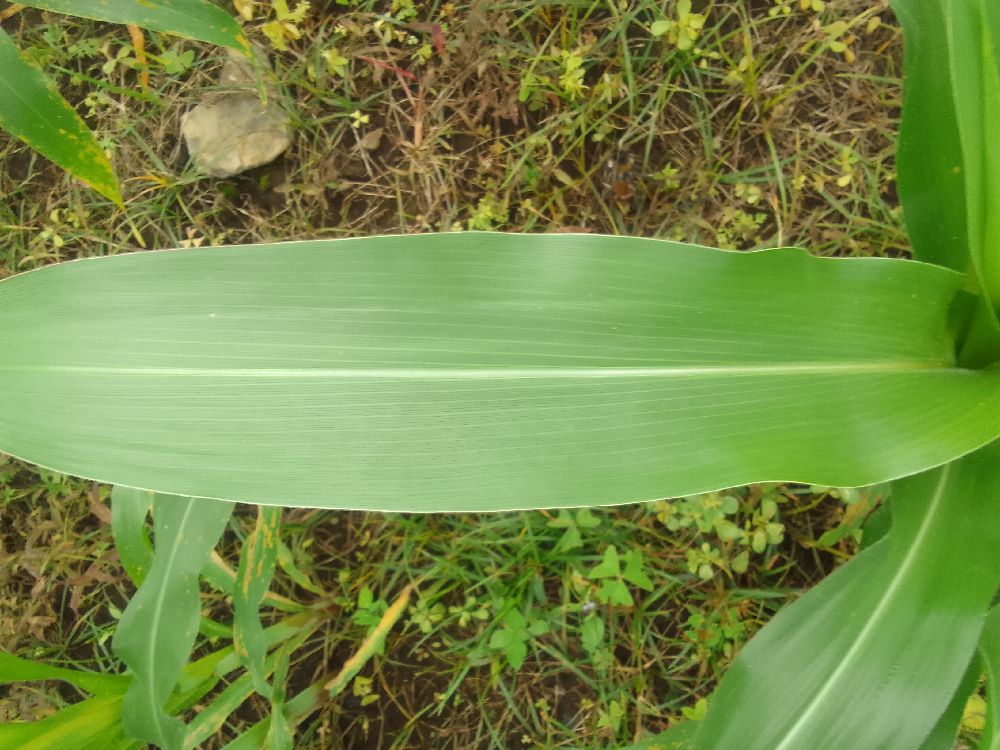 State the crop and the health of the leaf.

maize, healthy
